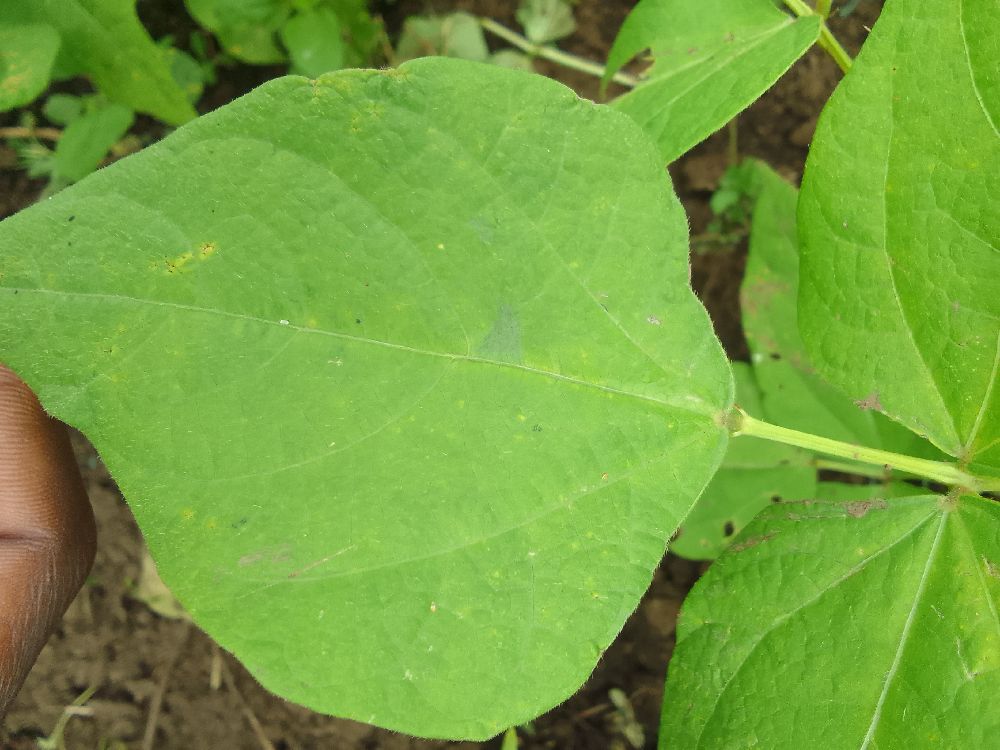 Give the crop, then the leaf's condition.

common bean, healthy
